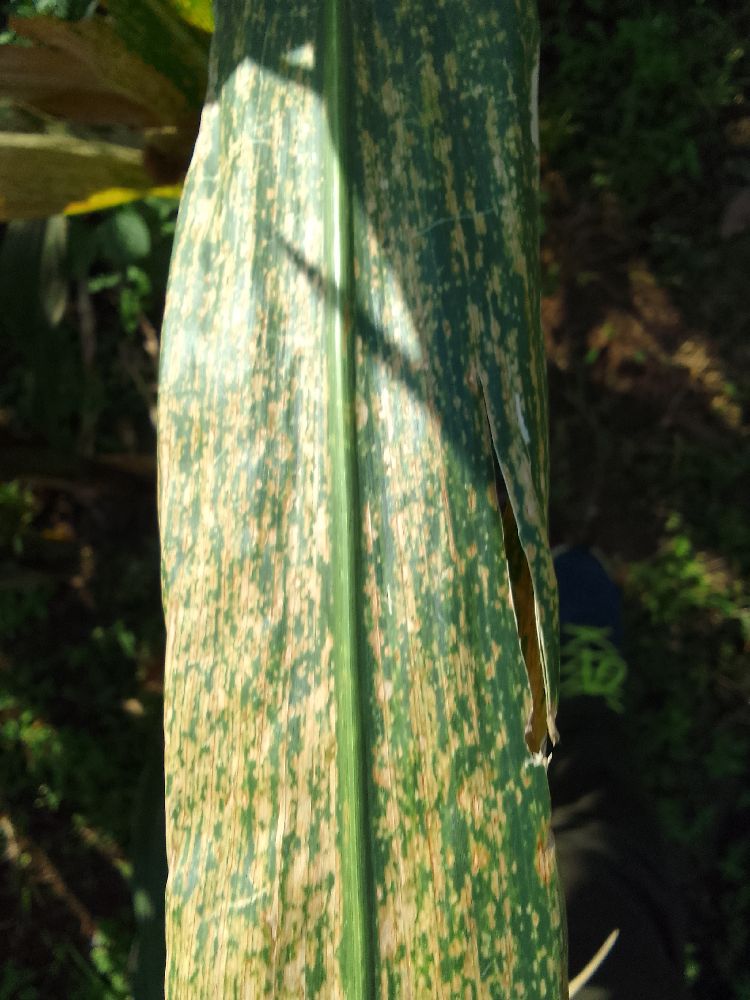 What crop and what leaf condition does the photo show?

maize, maize lethal necrosis
